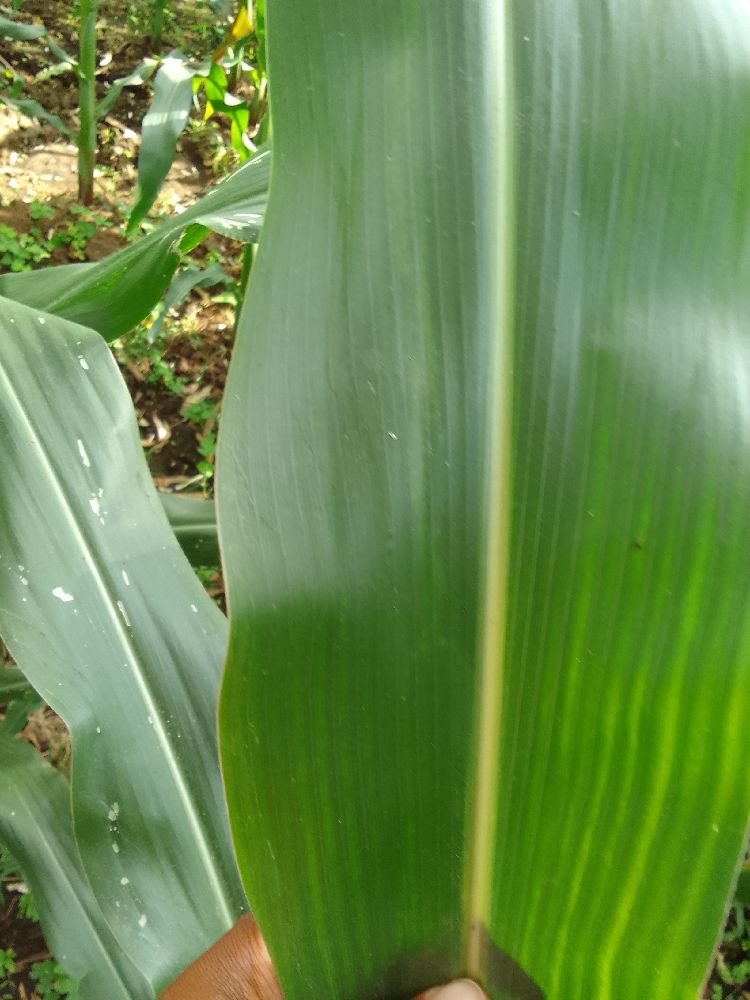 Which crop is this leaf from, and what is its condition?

maize, healthy
